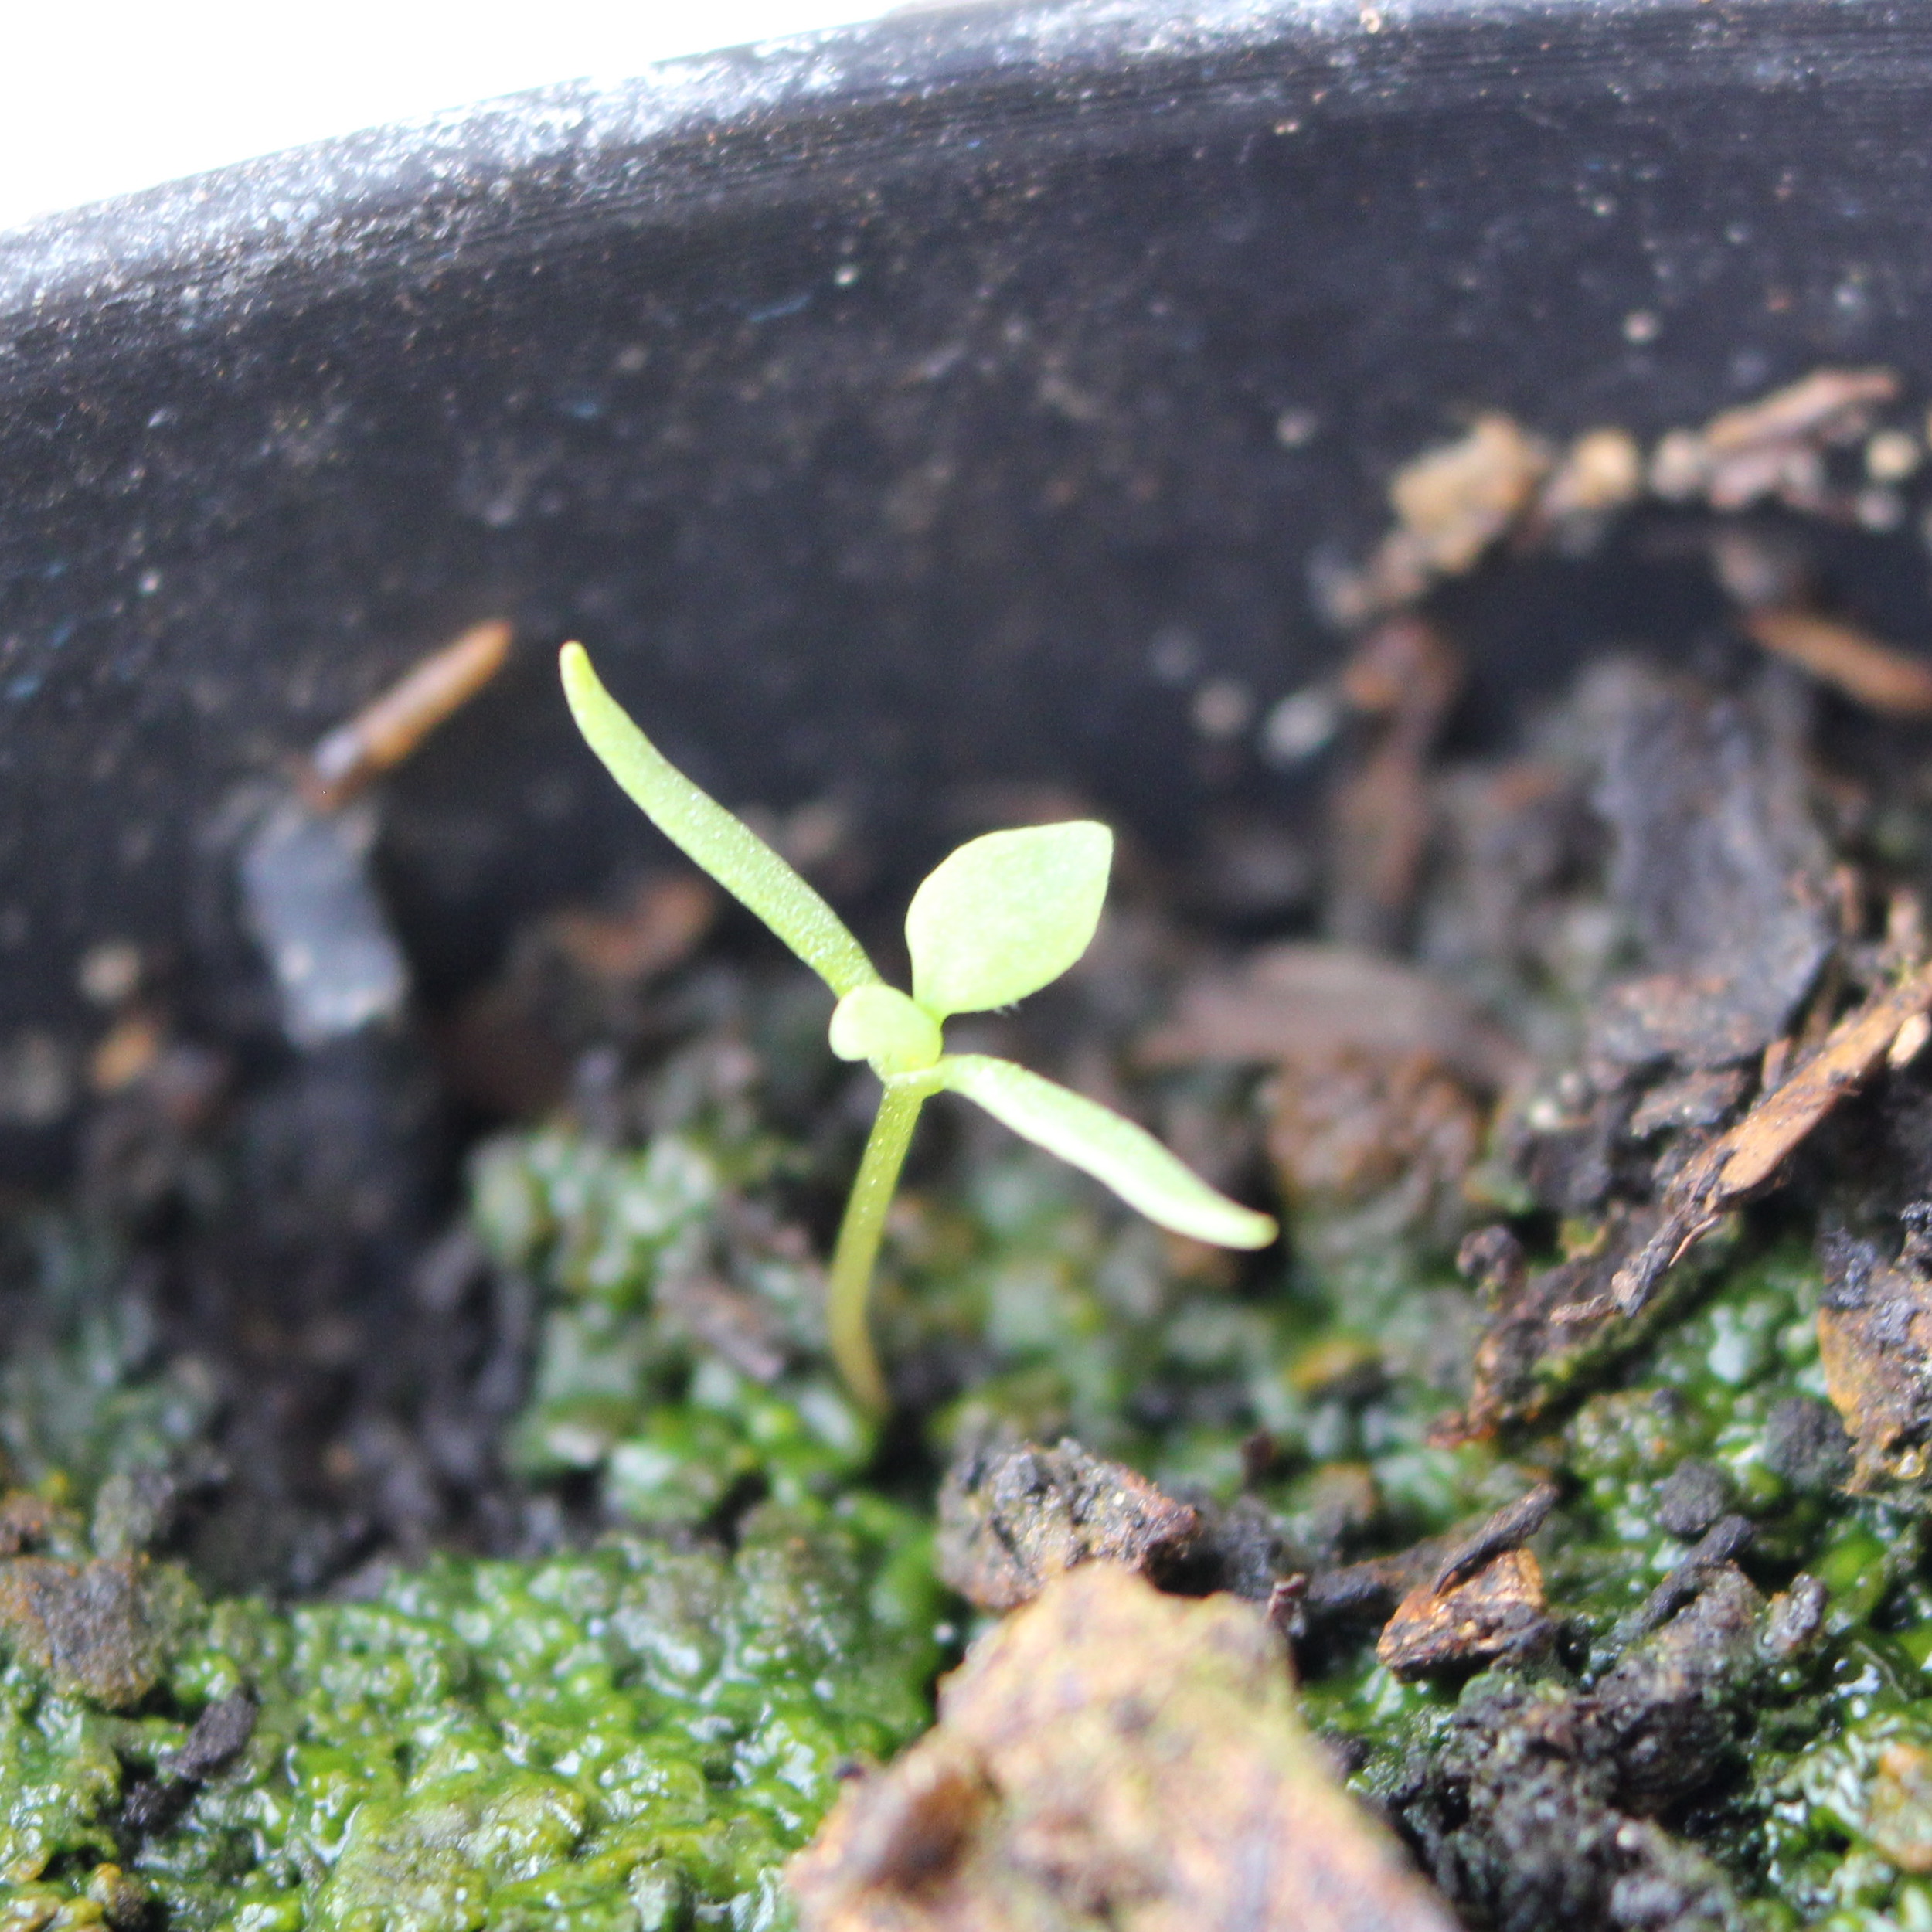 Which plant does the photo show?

Papaver rhoeas
